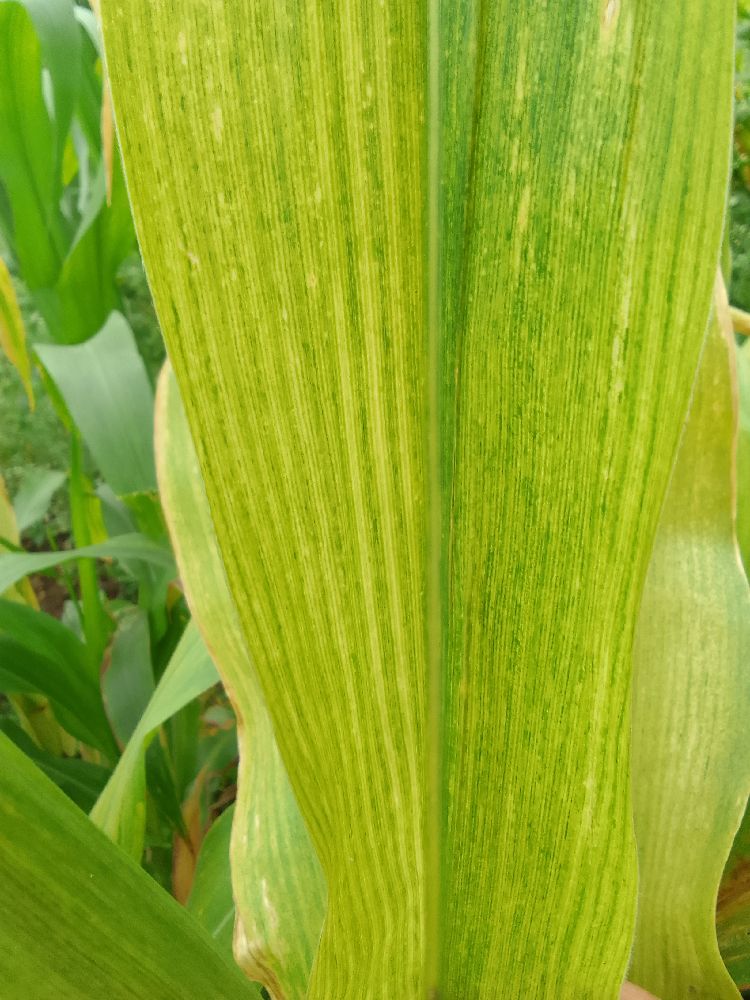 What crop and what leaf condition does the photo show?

maize, maize lethal necrosis
